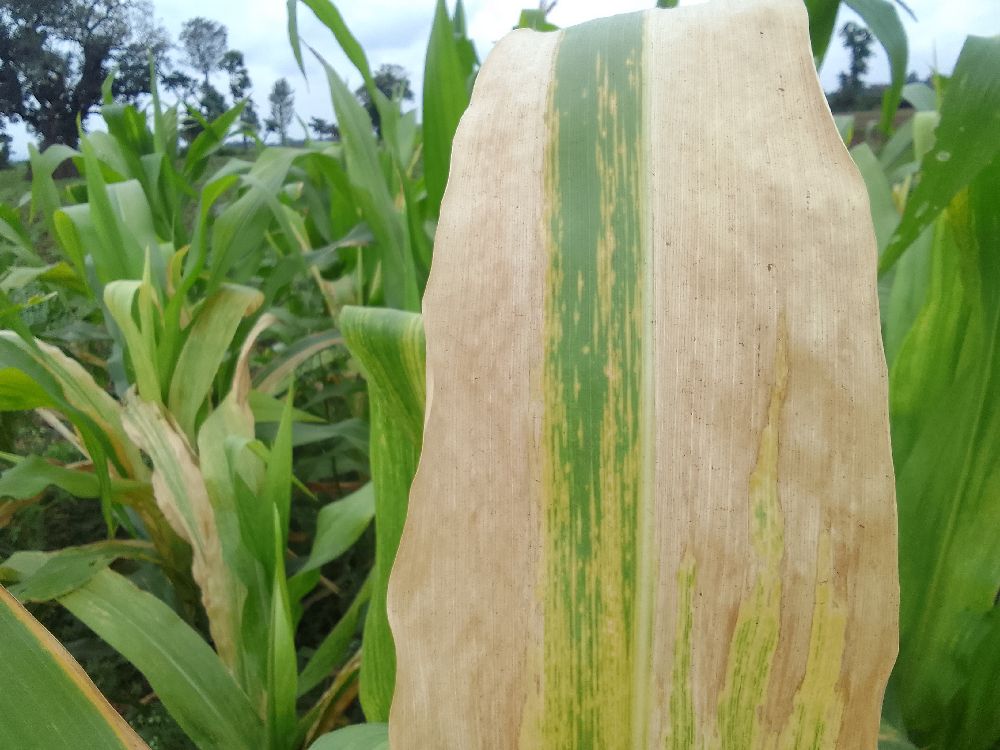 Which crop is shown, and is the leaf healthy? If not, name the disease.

maize, maize lethal necrosis
